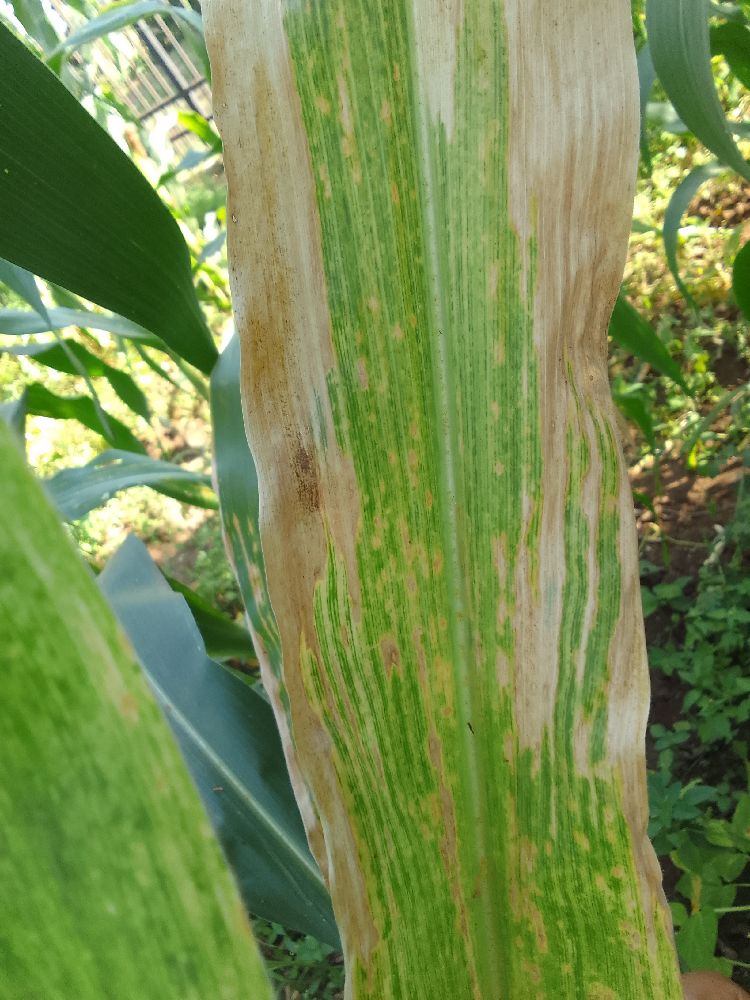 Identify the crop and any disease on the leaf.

maize, maize lethal necrosis
